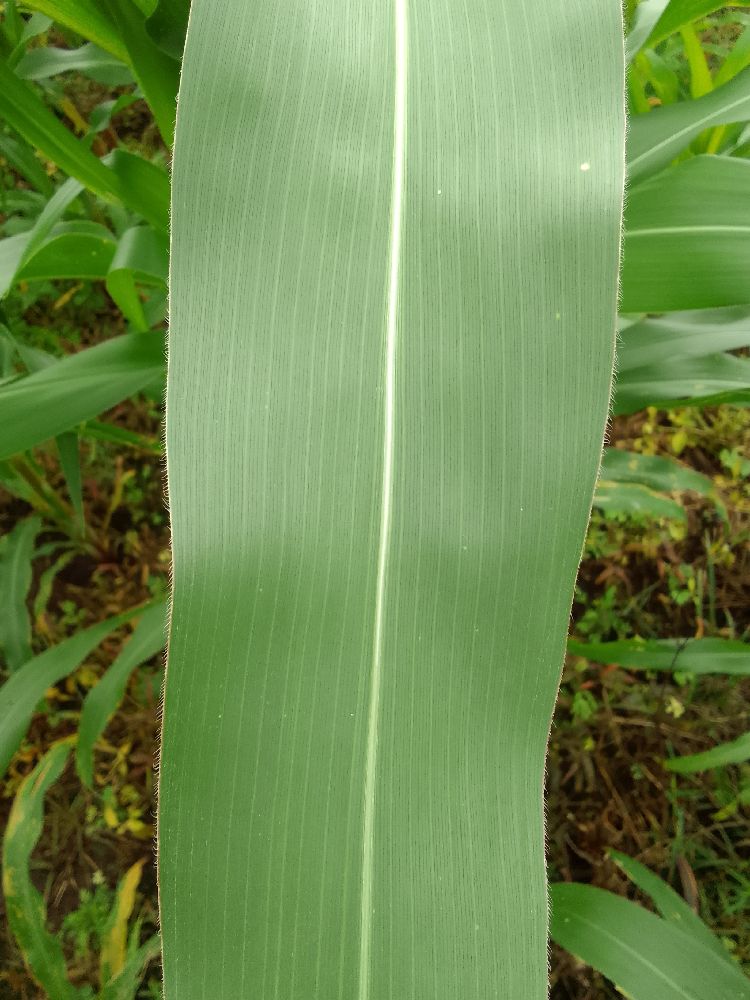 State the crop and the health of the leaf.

maize, healthy
